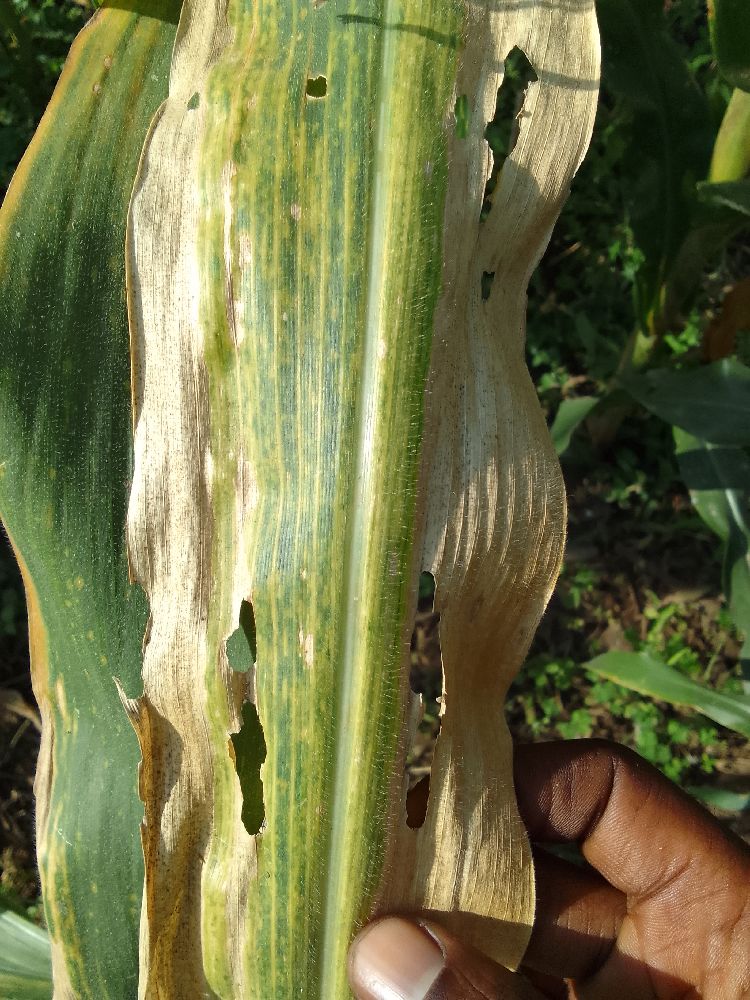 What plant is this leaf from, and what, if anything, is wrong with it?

maize, maize lethal necrosis
